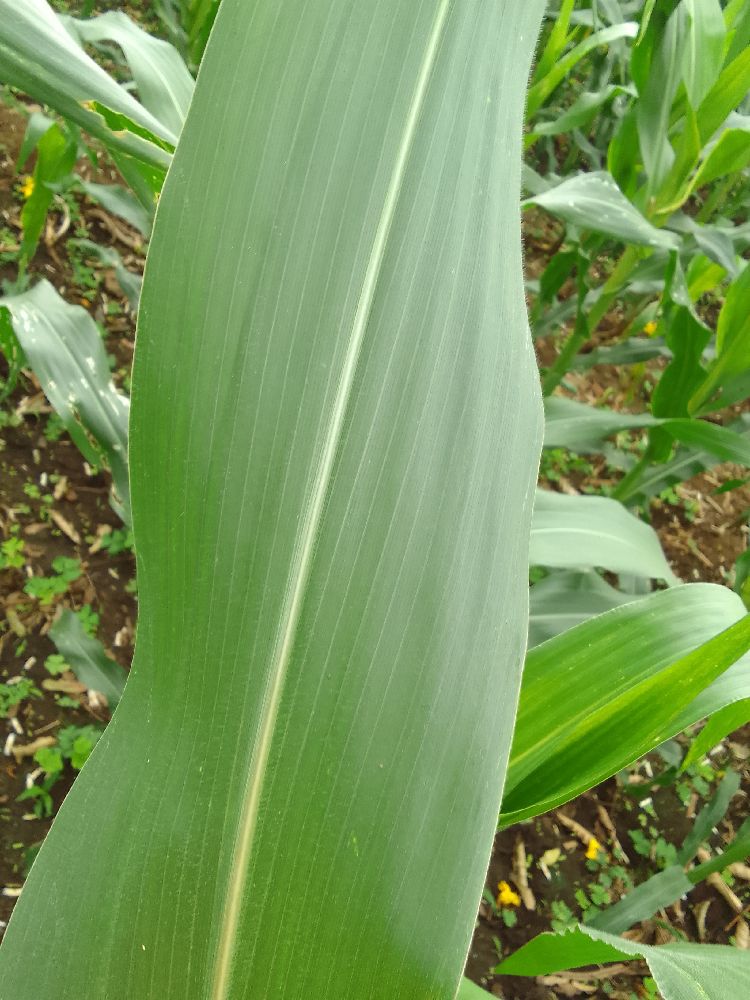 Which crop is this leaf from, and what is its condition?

maize, healthy
